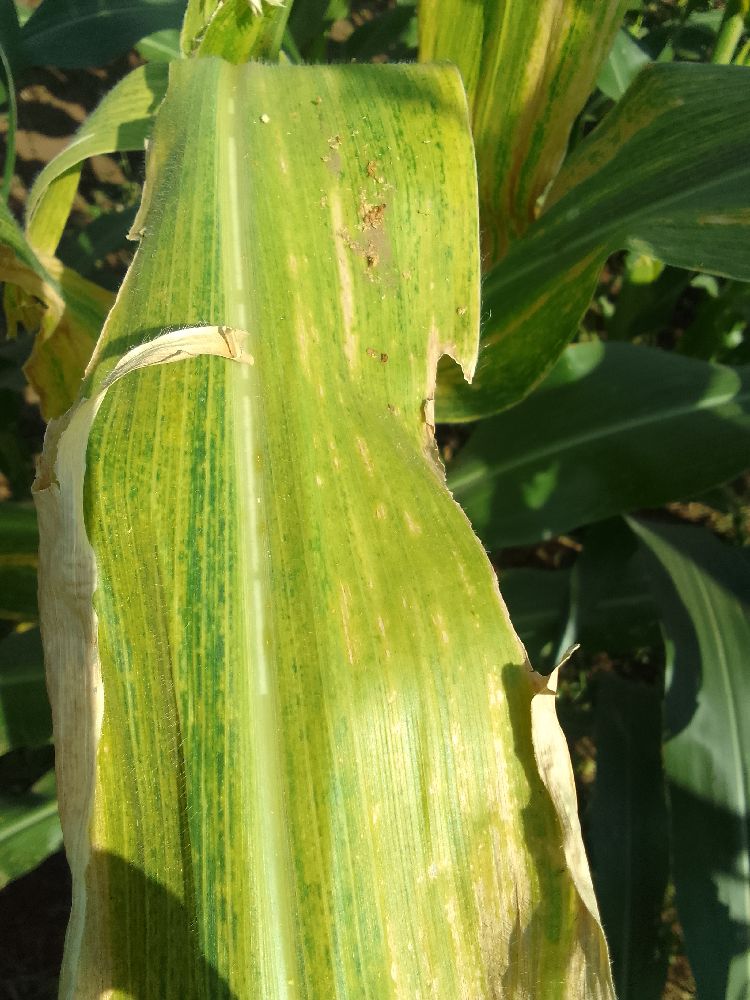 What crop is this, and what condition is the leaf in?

maize, maize lethal necrosis
